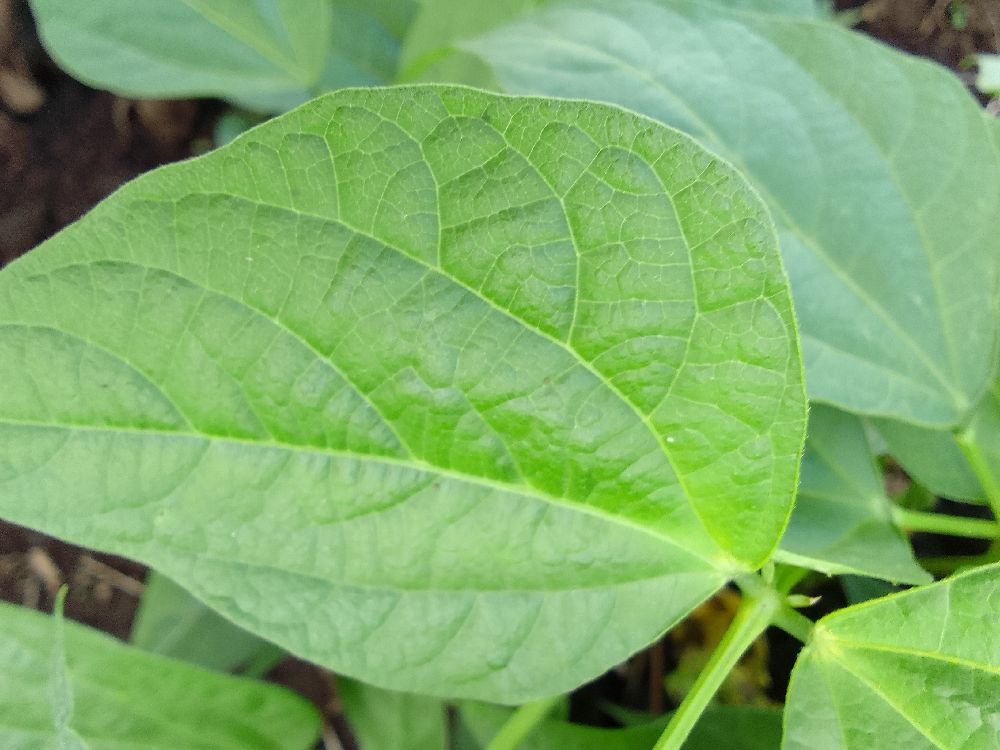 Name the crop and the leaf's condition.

common bean, healthy
